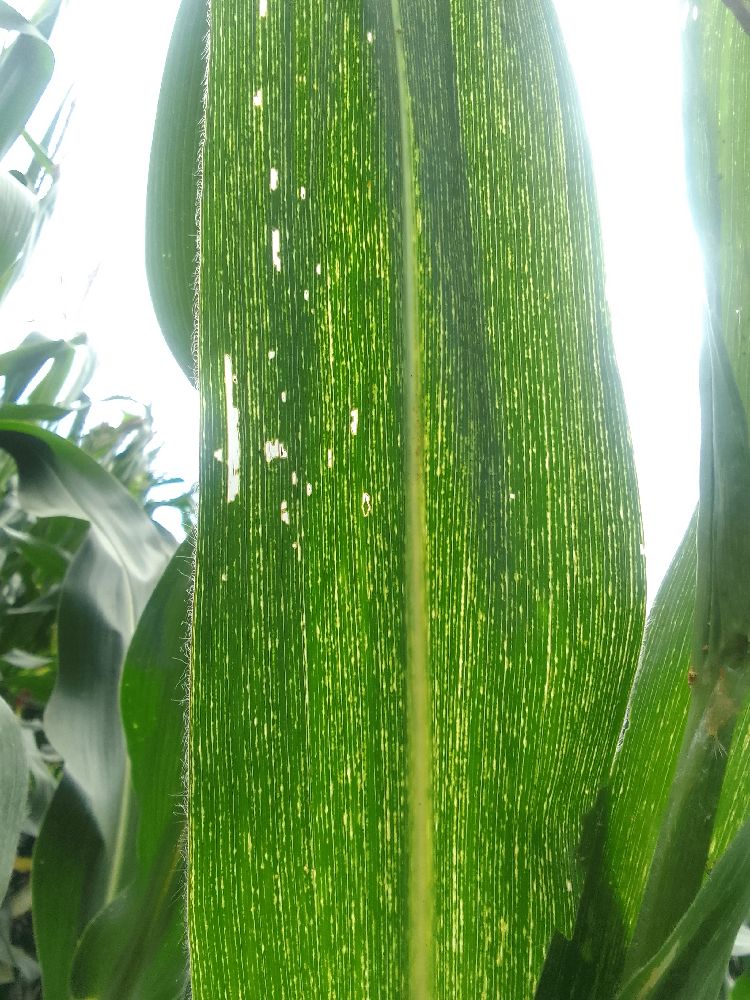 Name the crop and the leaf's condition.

maize, maize streak virus
